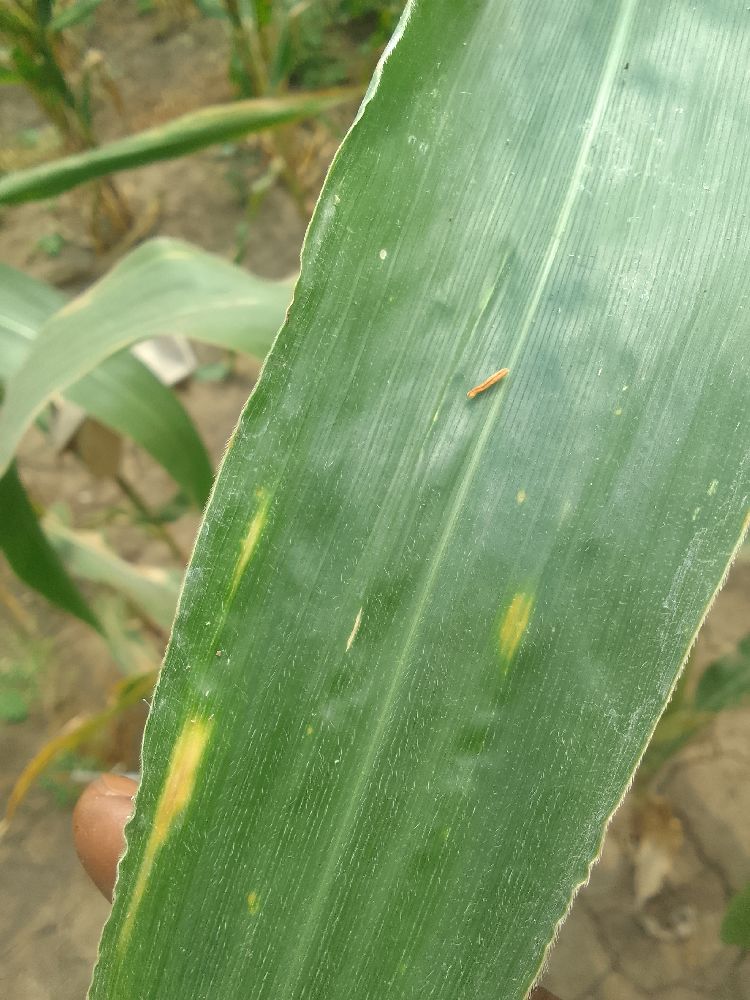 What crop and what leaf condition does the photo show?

maize, healthy
